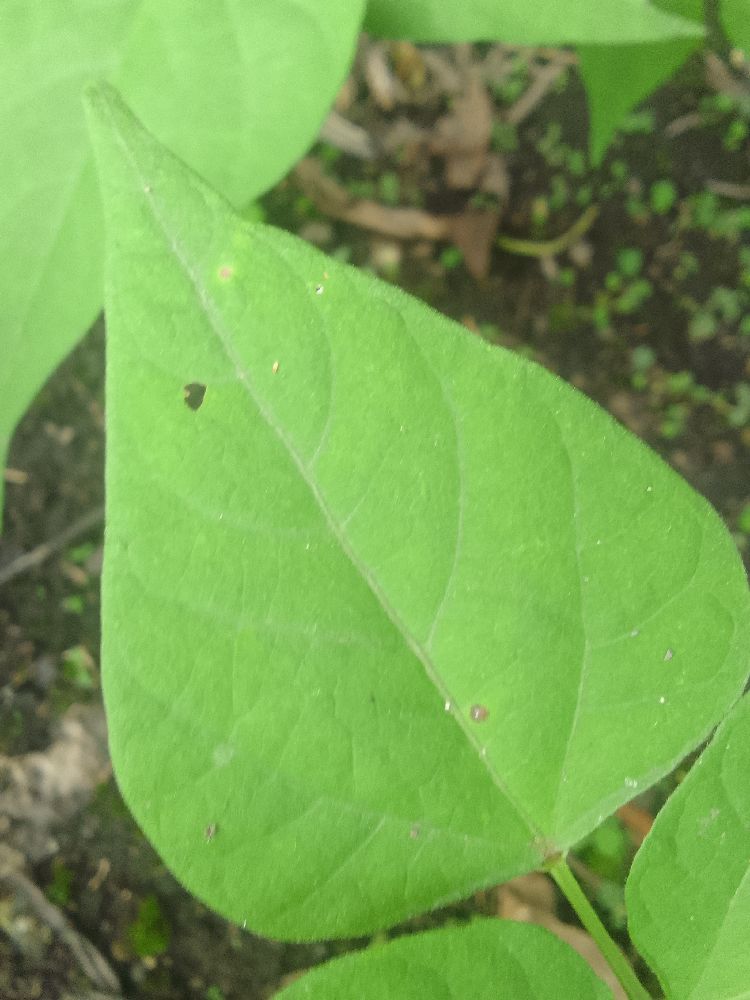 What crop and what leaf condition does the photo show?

common bean, healthy
